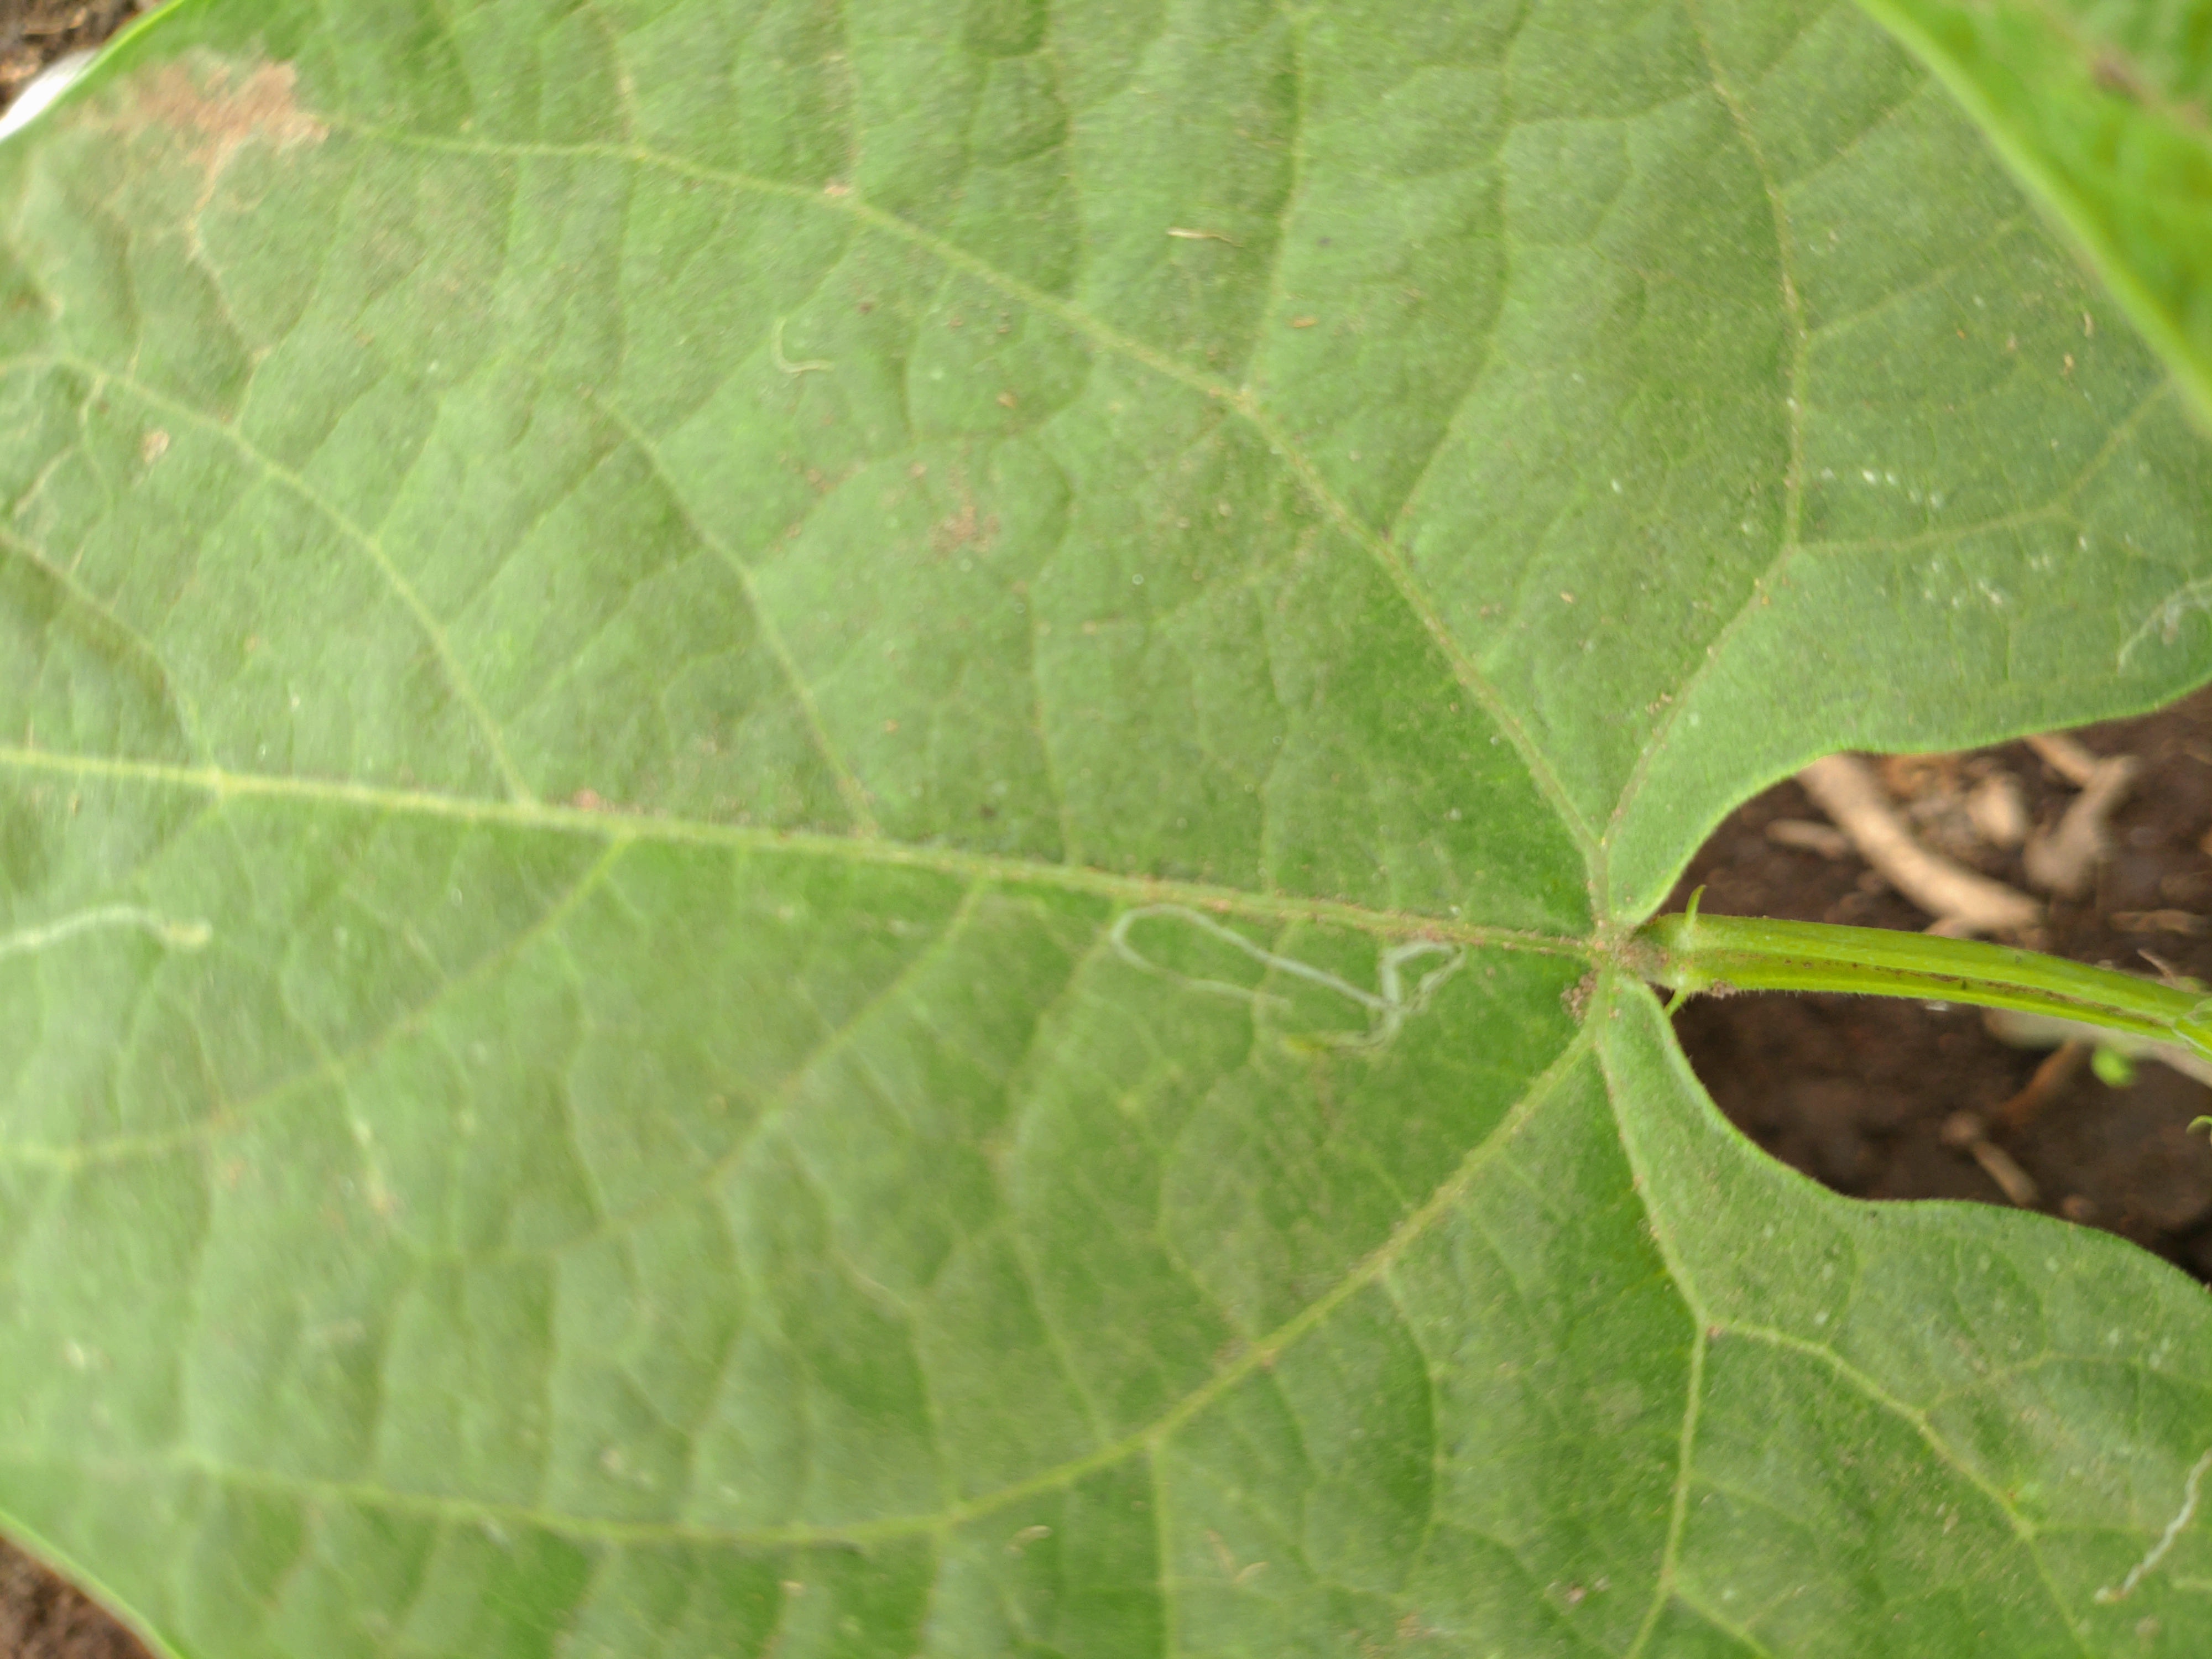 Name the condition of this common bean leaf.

healthy
